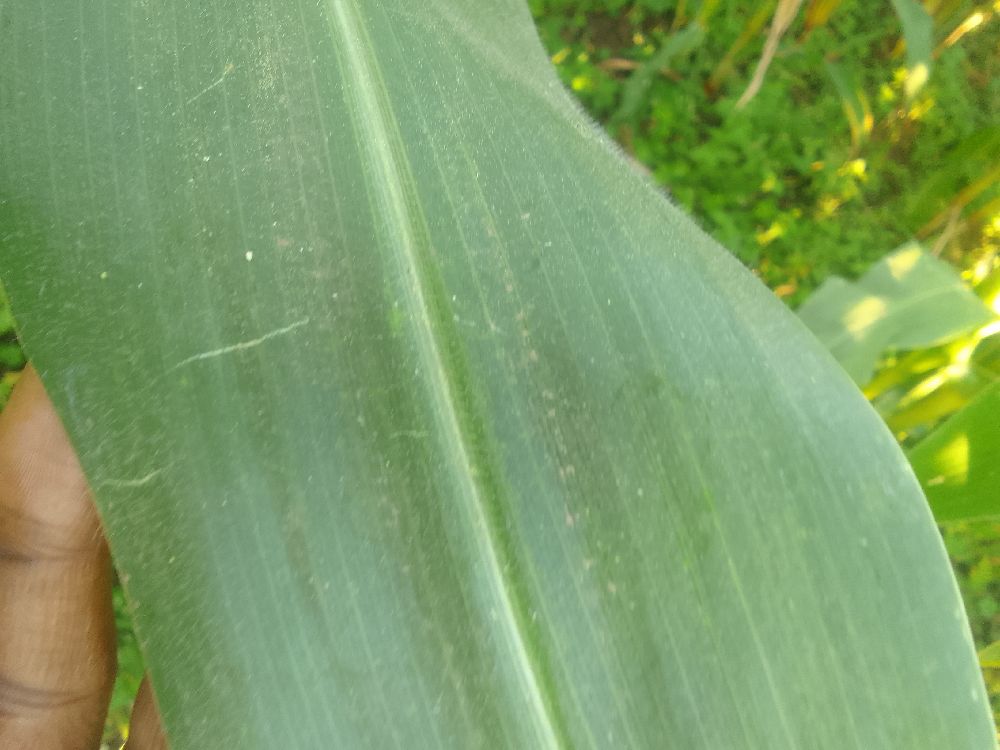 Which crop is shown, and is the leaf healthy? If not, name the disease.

maize, healthy
